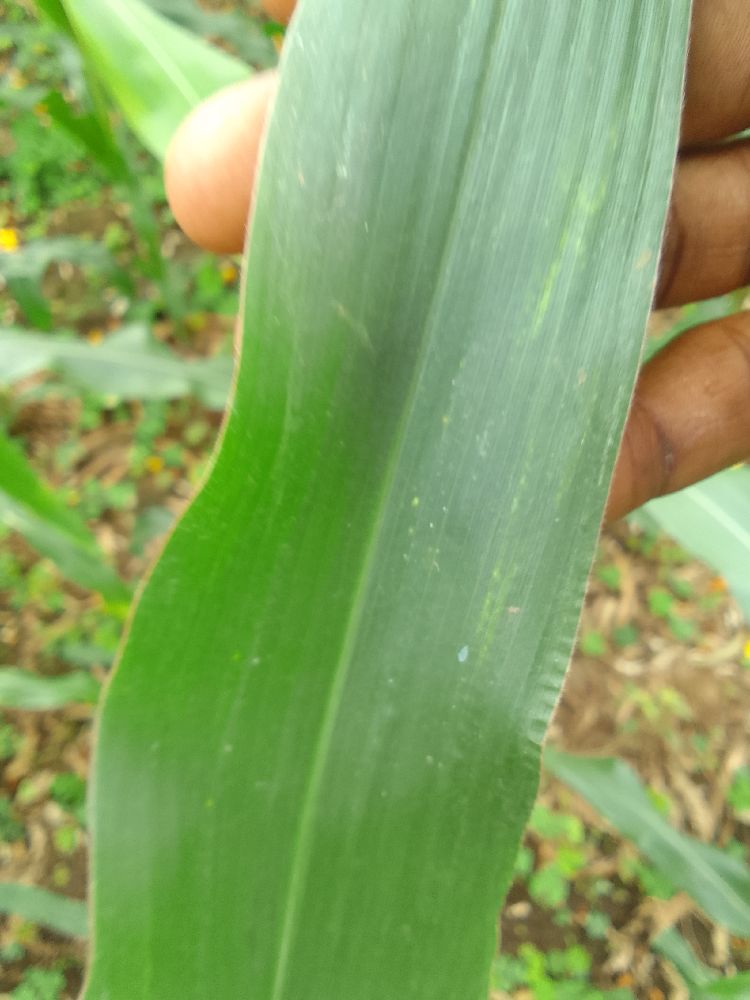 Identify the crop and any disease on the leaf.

maize, healthy
